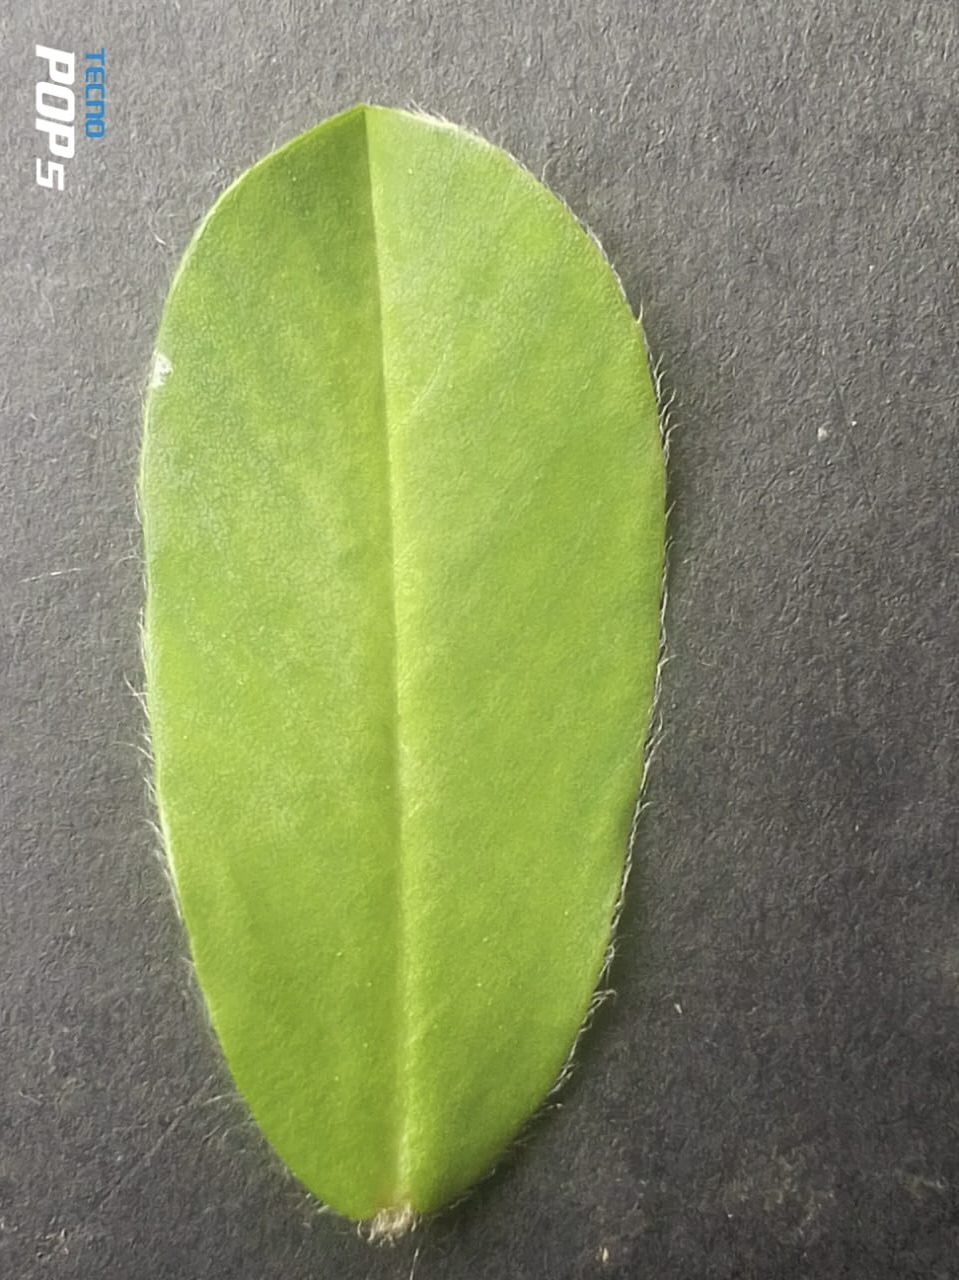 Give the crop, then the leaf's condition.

peanut, healthy leaves
